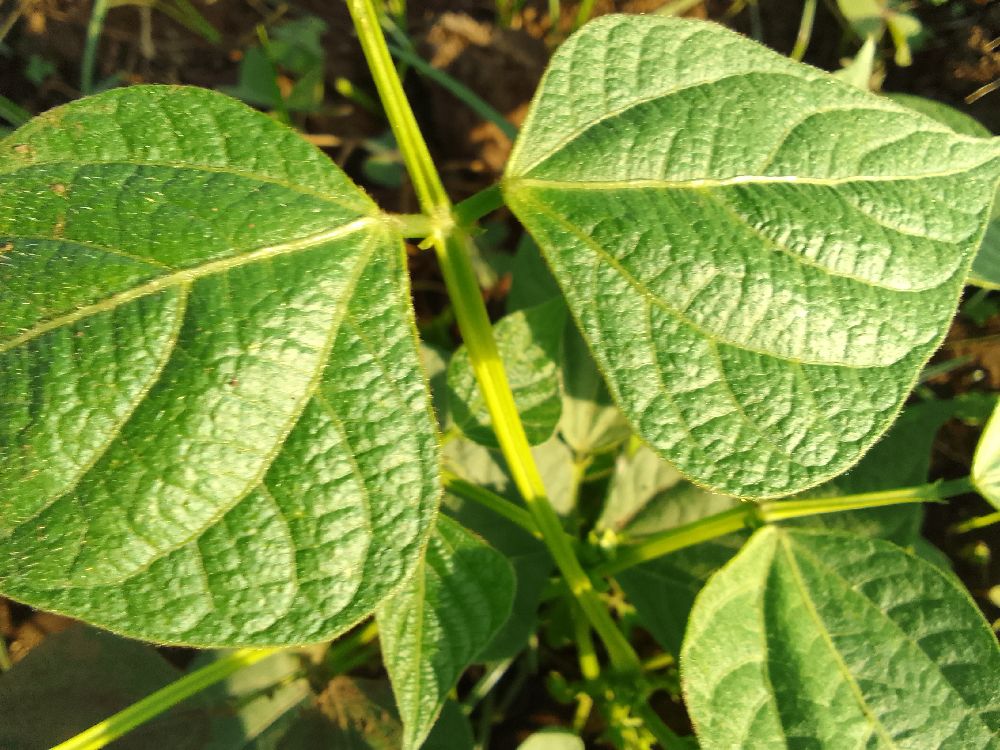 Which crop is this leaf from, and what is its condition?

common bean, healthy
